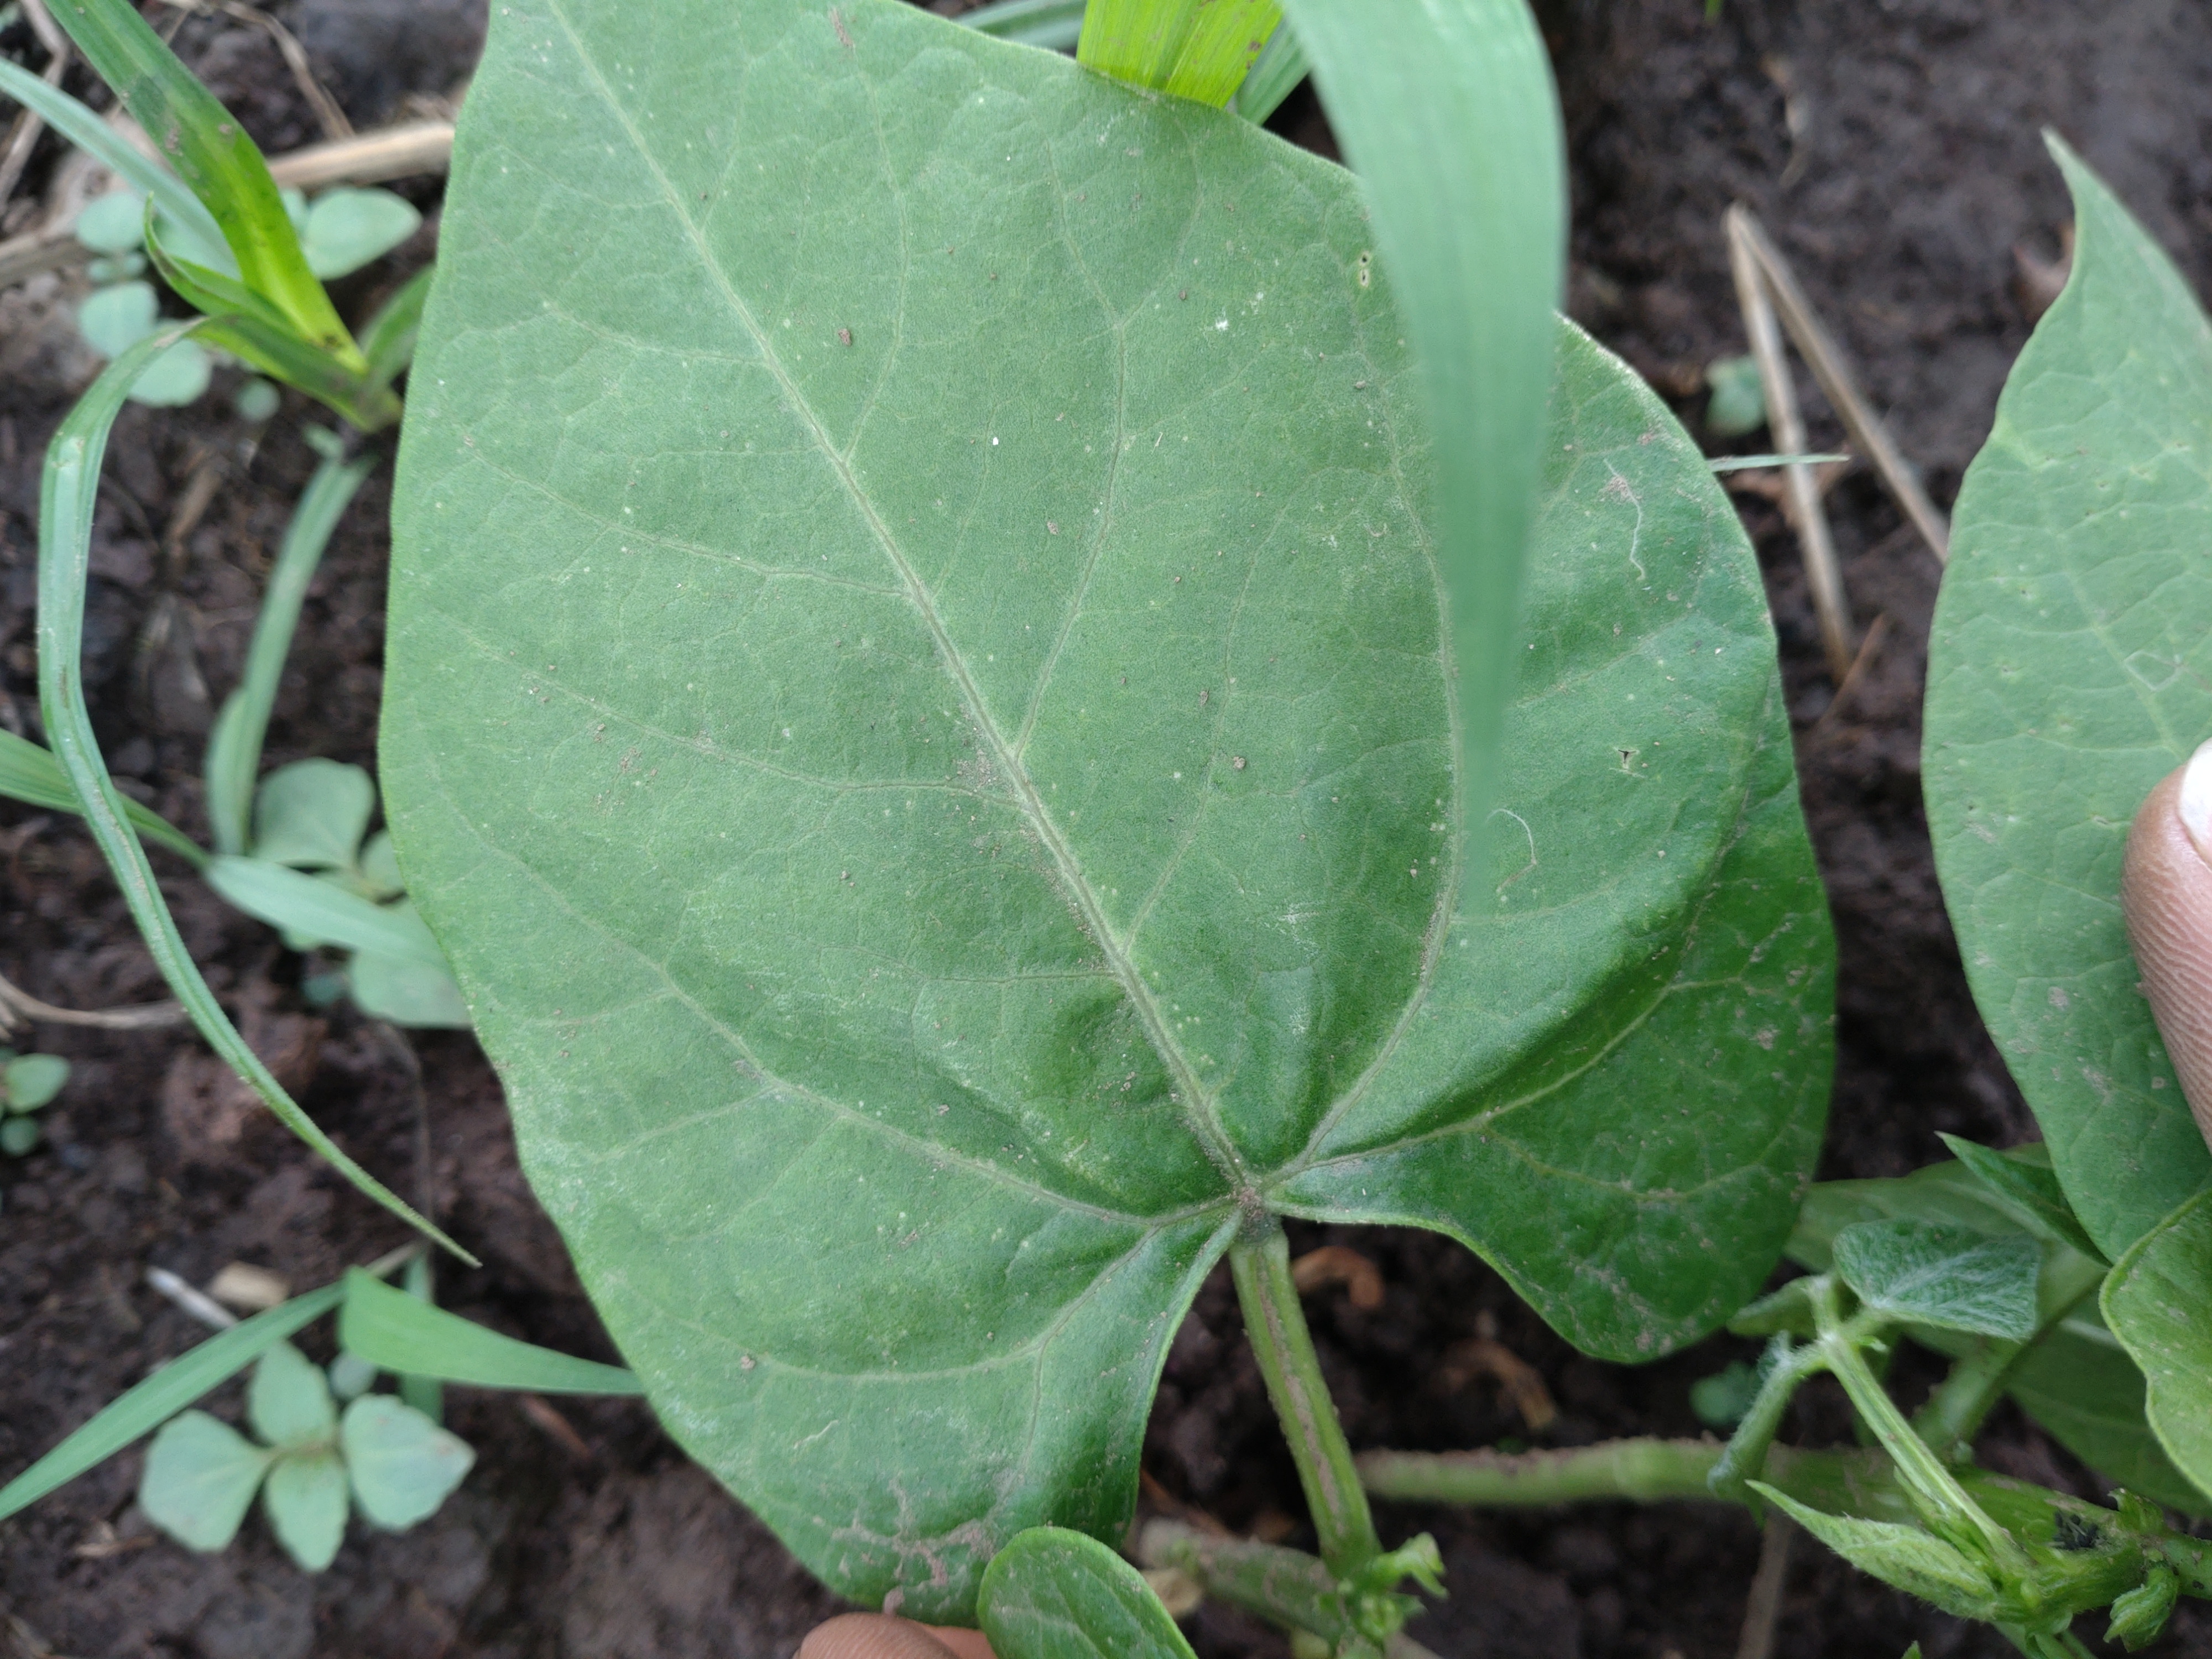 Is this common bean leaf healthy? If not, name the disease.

healthy
